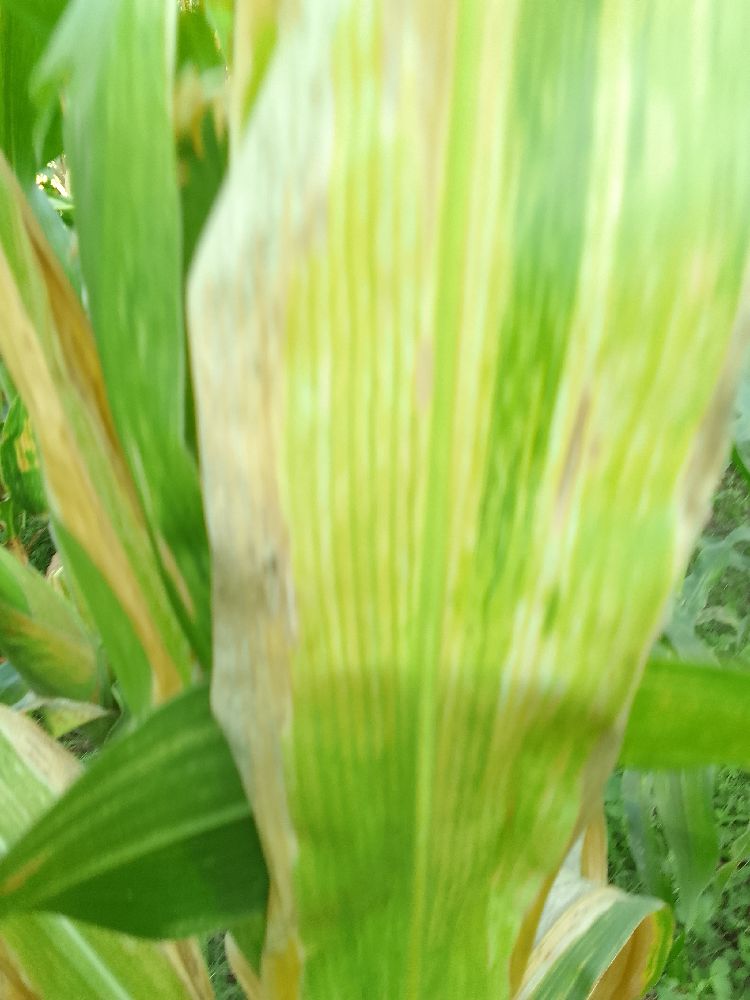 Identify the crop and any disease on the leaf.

maize, maize lethal necrosis
